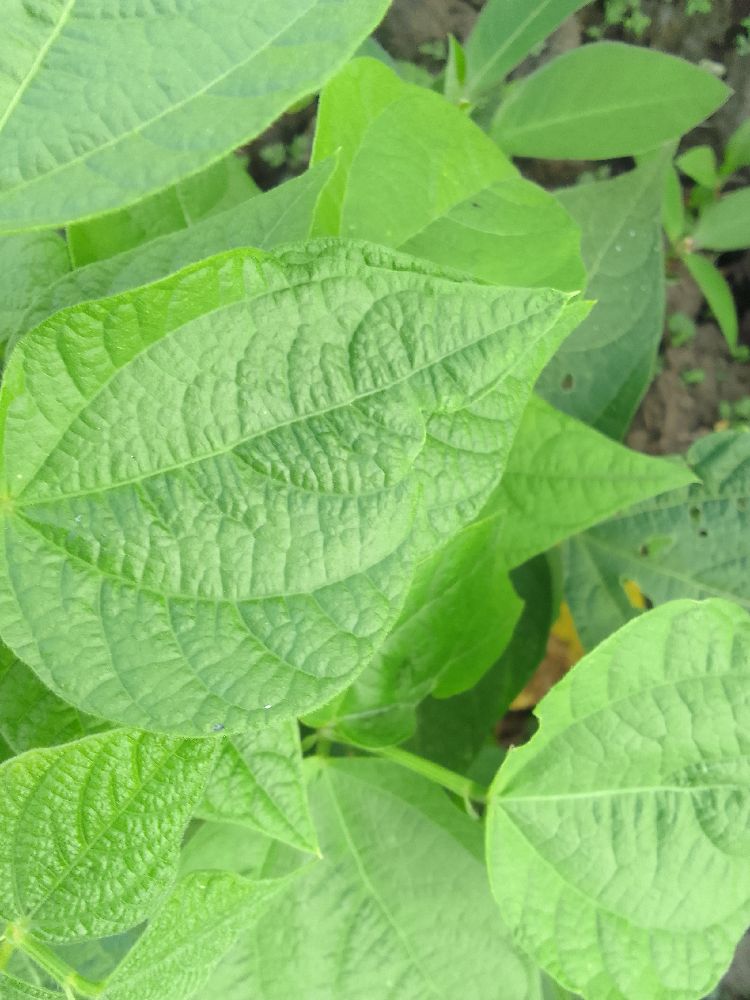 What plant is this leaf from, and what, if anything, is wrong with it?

common bean, healthy
